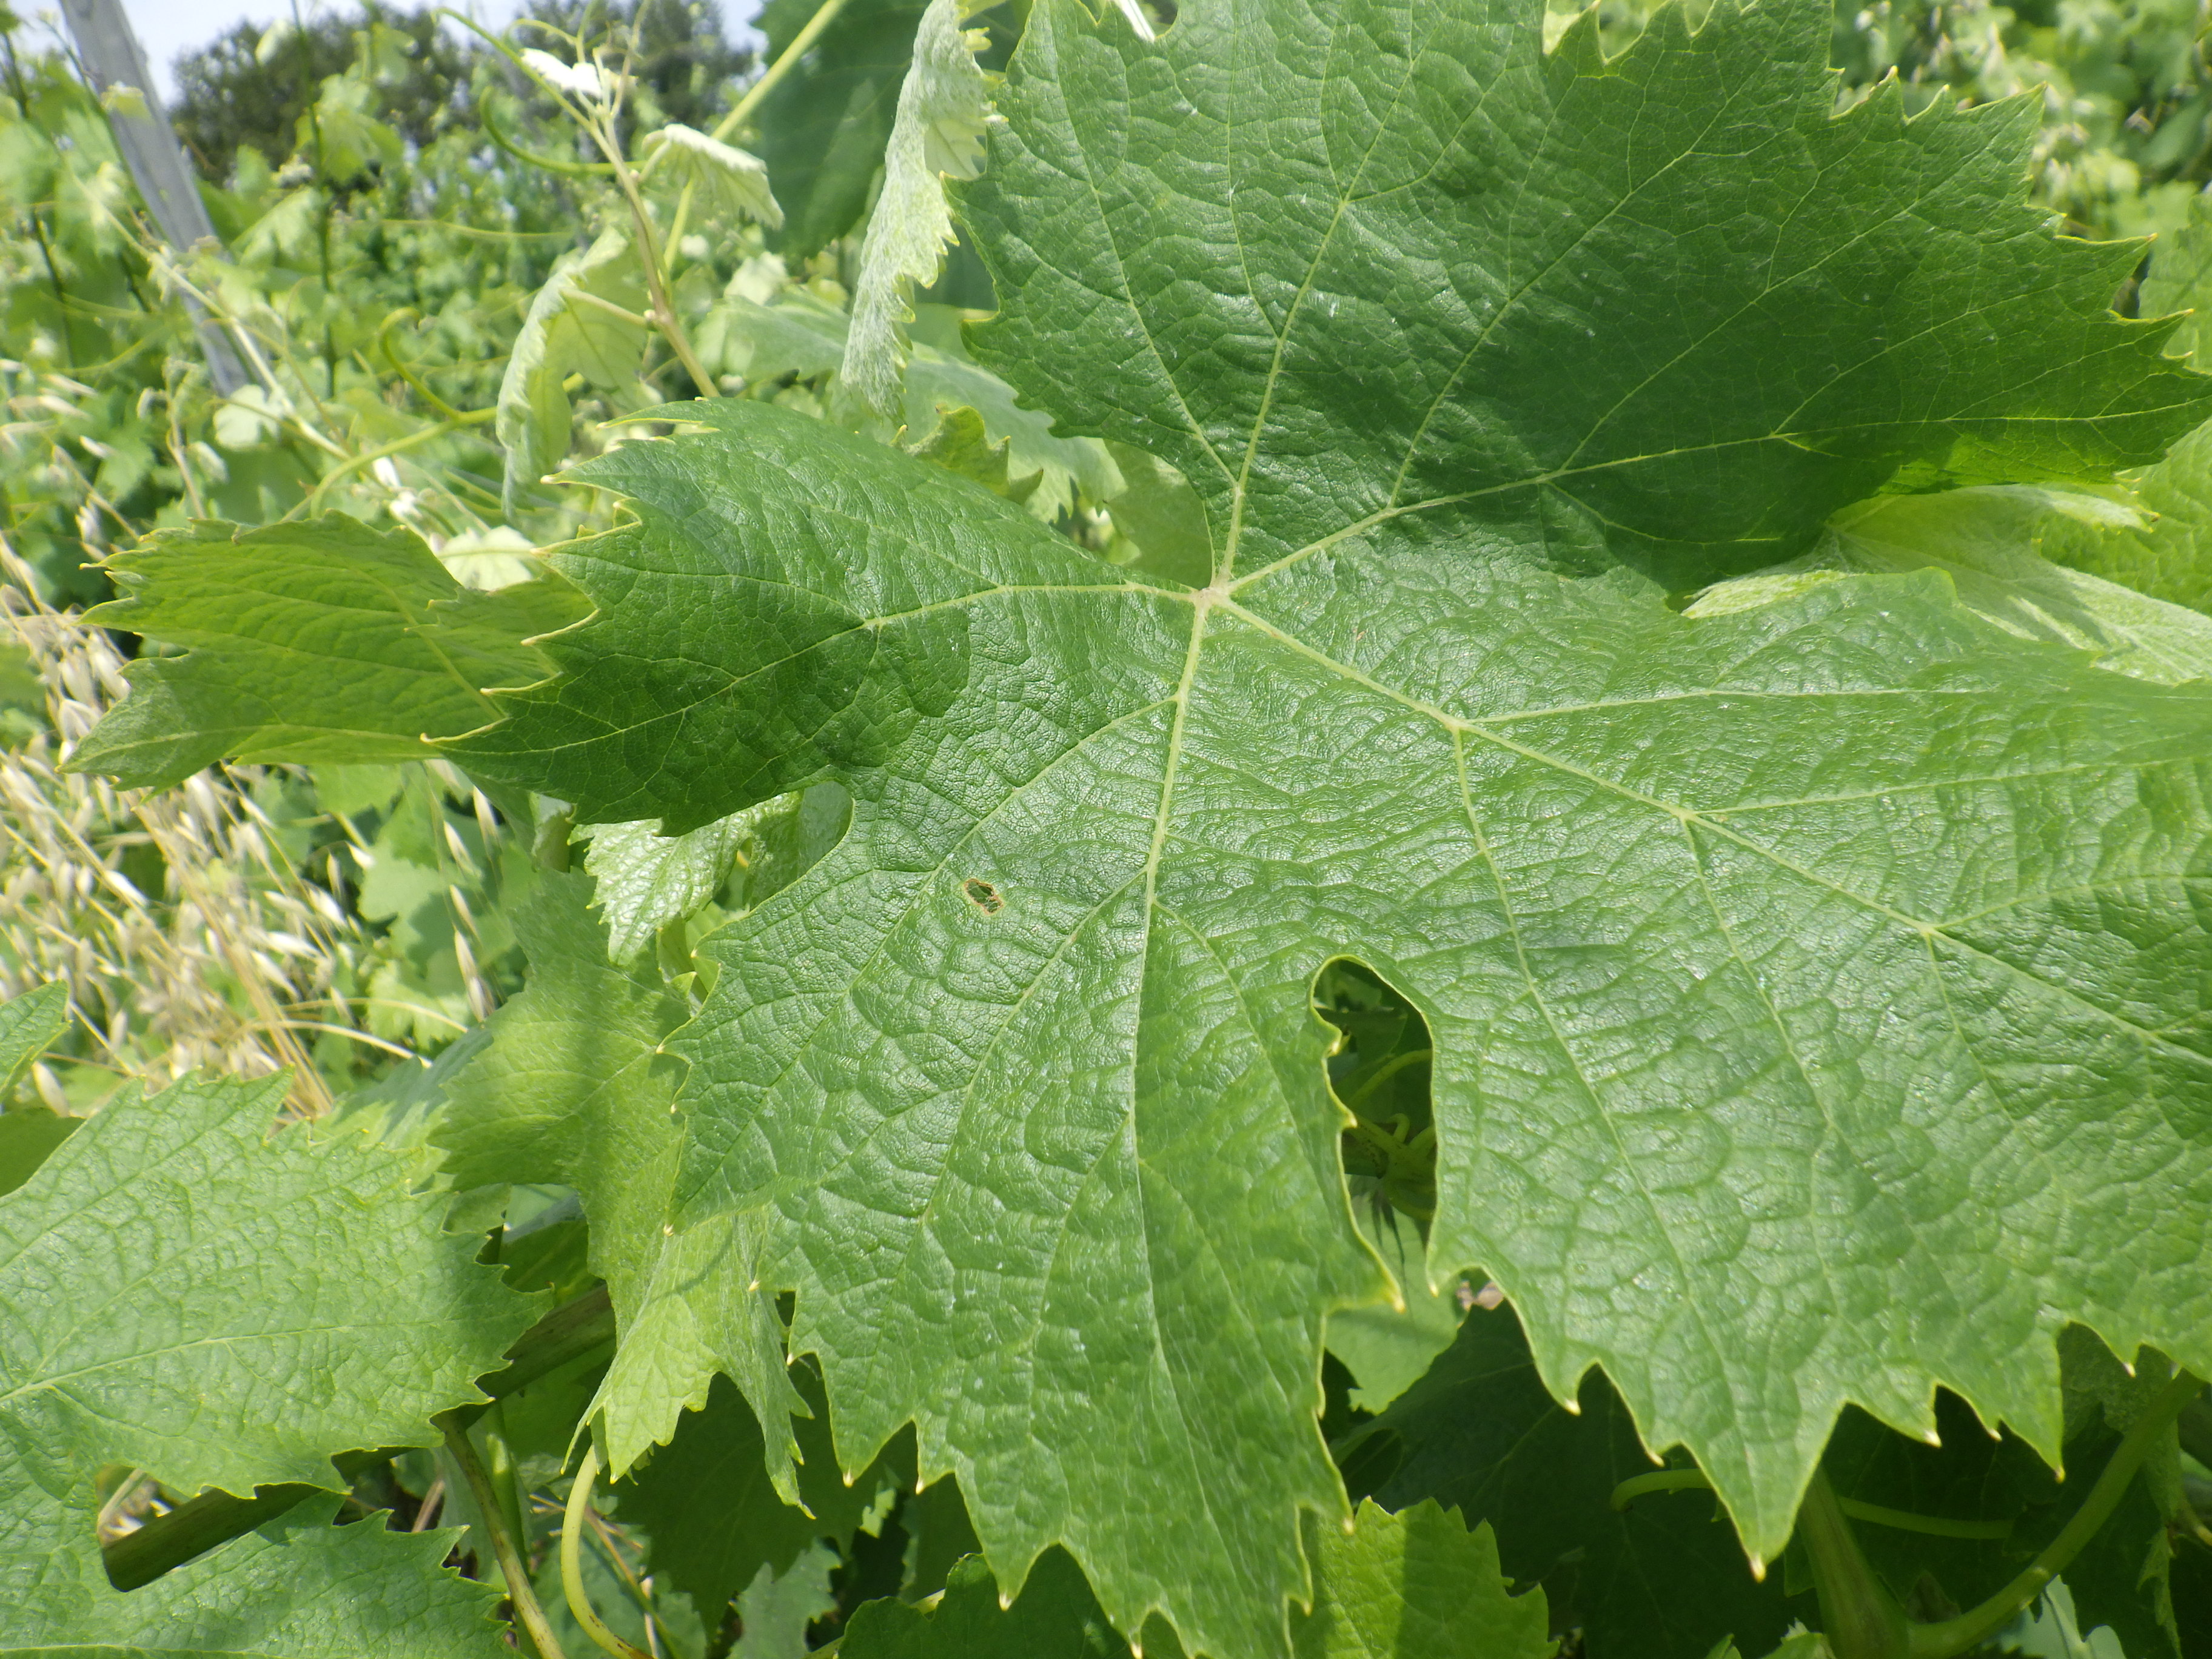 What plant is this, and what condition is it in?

grapevine, phytophagous
